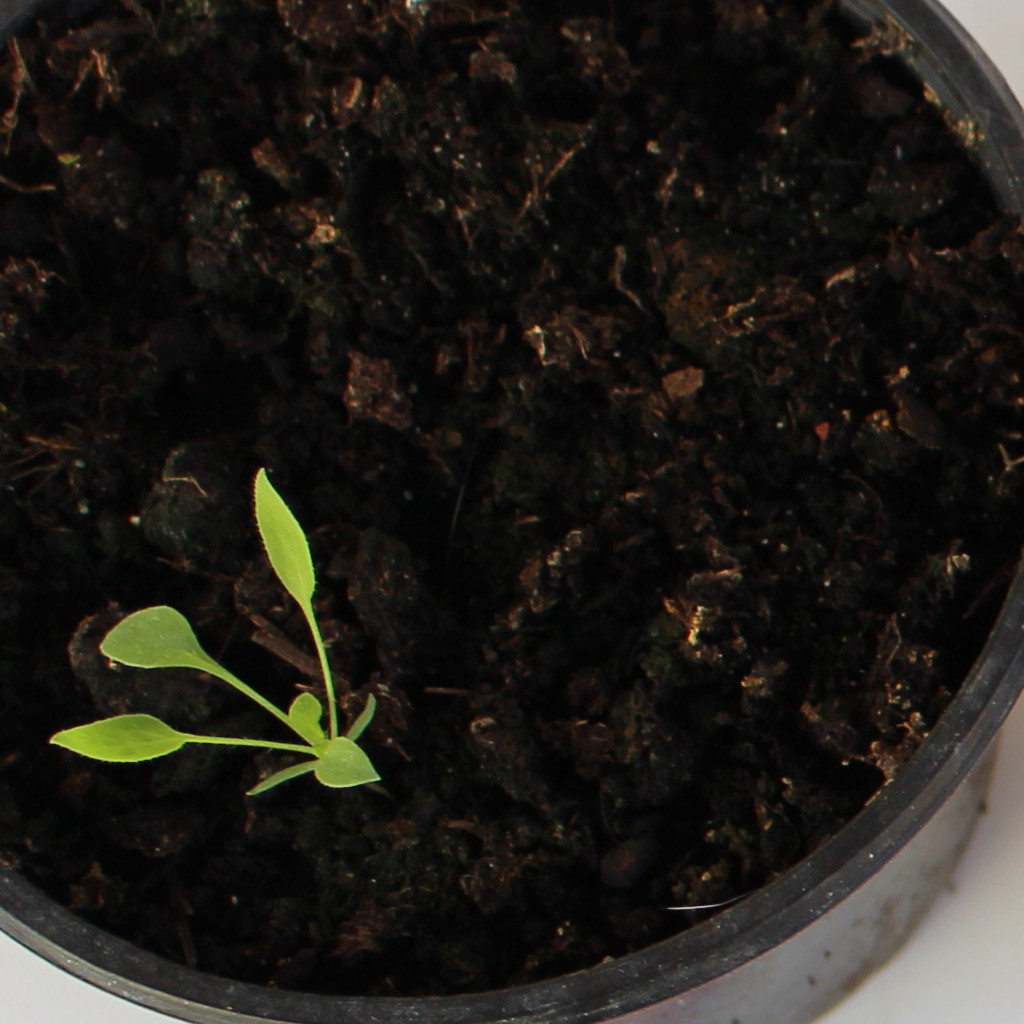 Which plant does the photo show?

Papaver rhoeas
